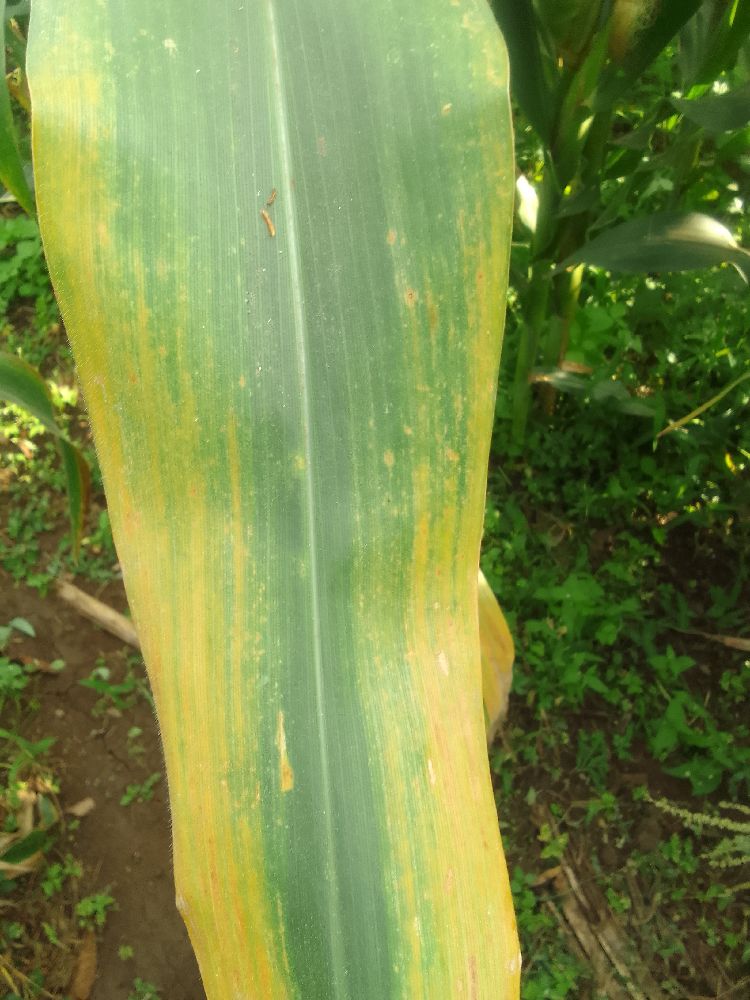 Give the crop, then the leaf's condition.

maize, maize lethal necrosis
